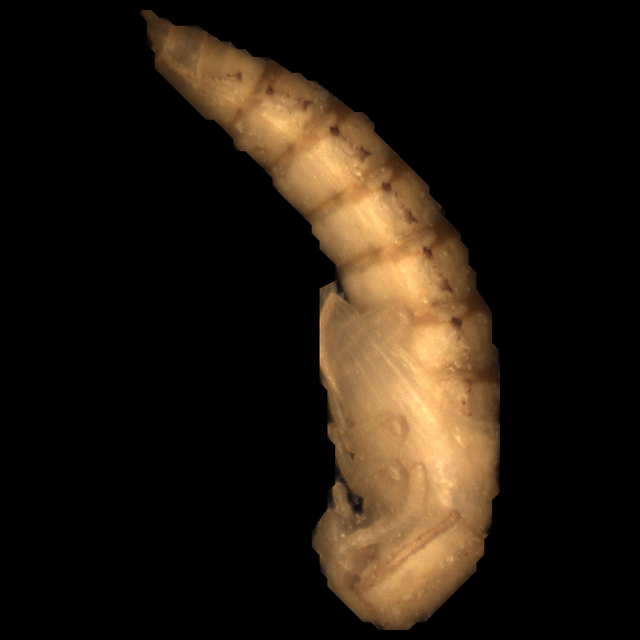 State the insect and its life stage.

mealworm pupa
